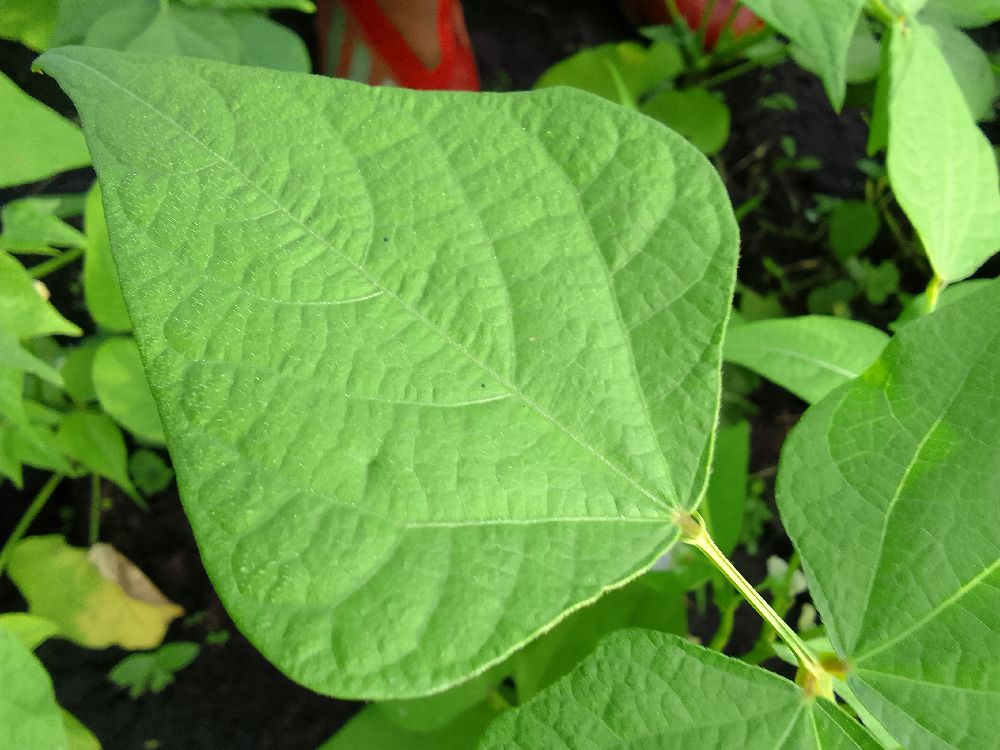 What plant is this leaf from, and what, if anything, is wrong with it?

common bean, healthy
